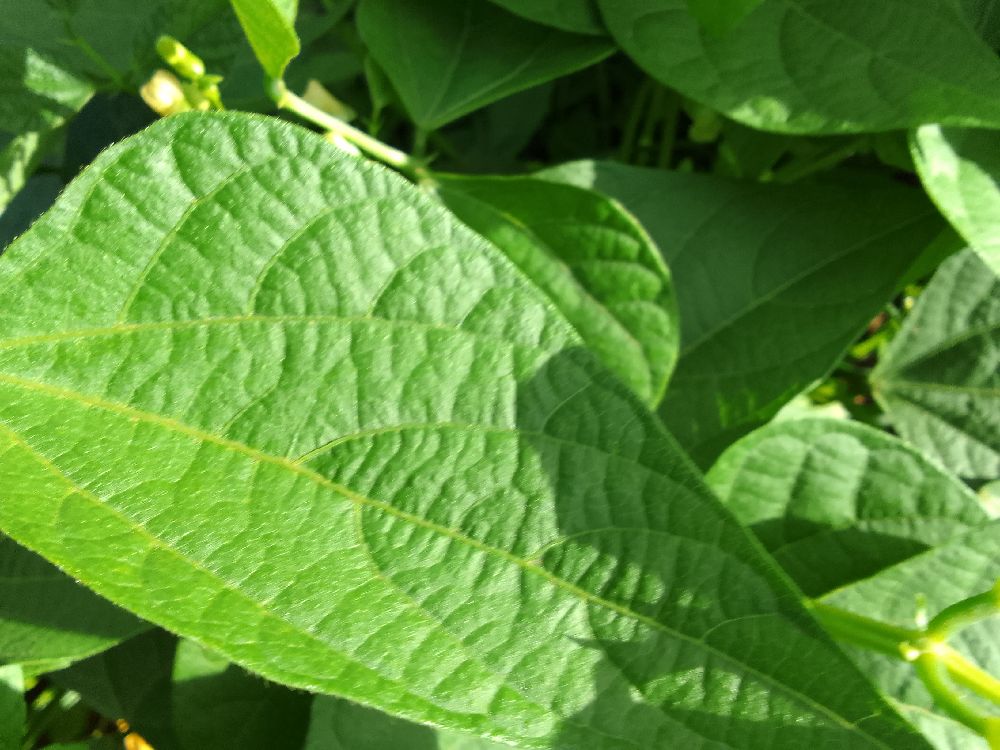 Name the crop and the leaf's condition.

maize, healthy
